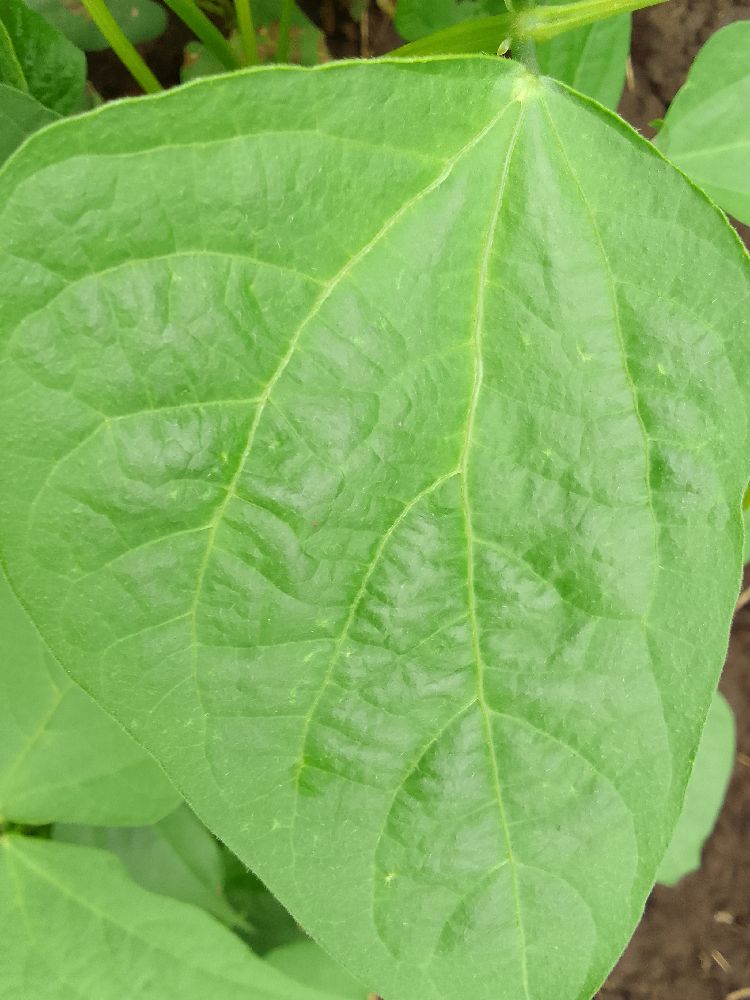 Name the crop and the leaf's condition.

common bean, healthy
